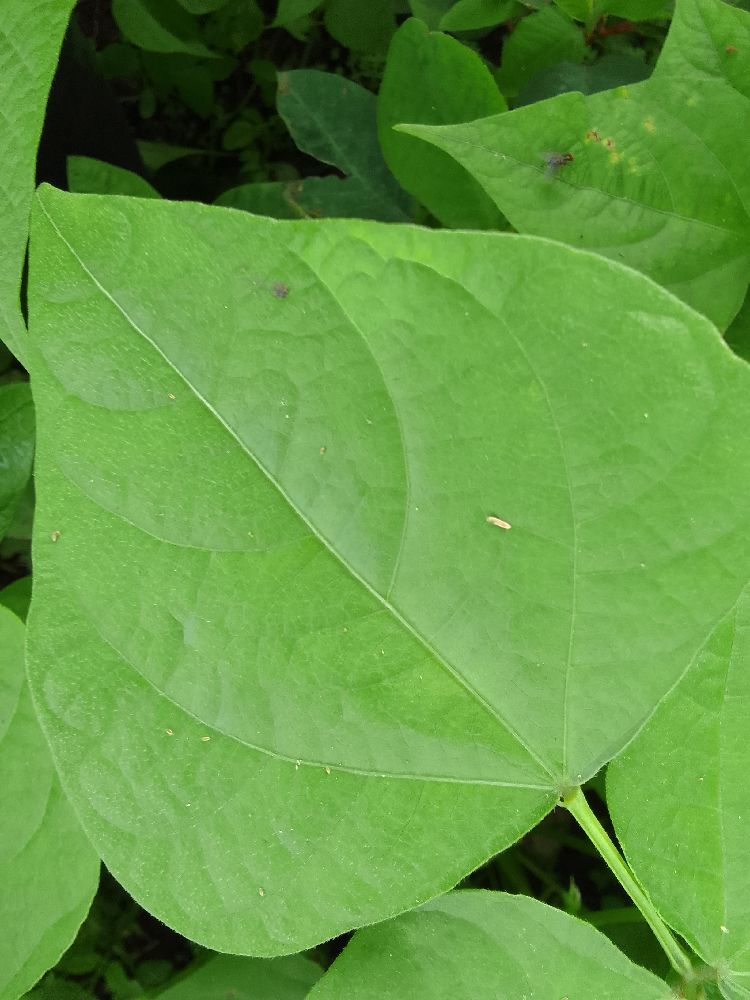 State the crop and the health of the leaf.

common bean, healthy
